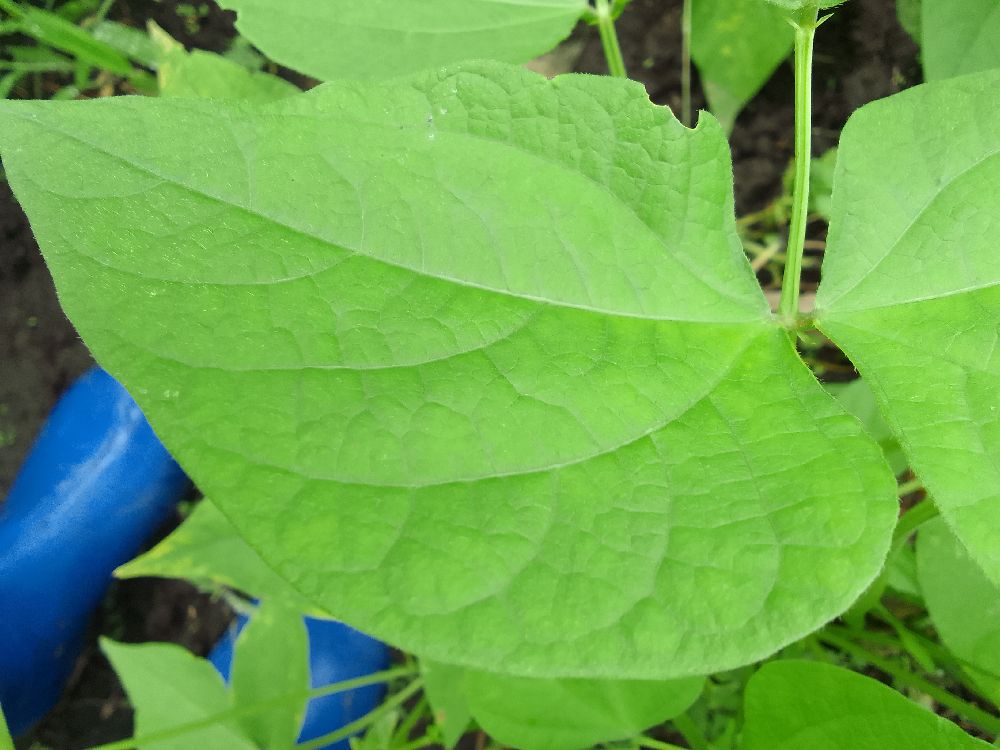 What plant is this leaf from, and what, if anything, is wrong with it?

common bean, healthy
